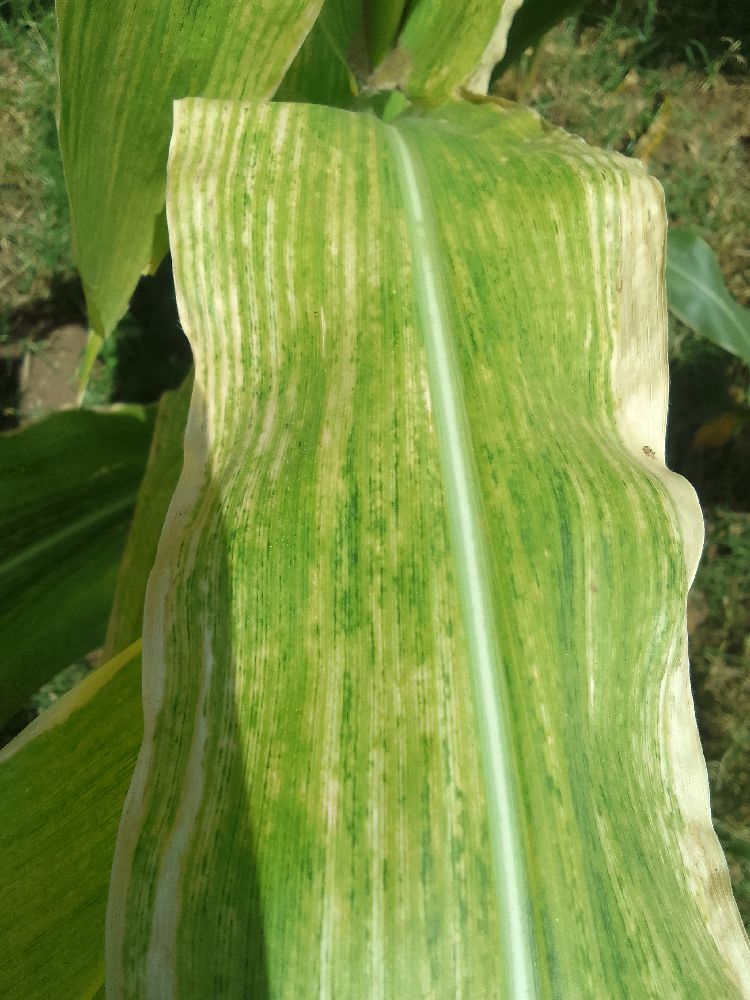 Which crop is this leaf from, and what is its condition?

maize, maize lethal necrosis
